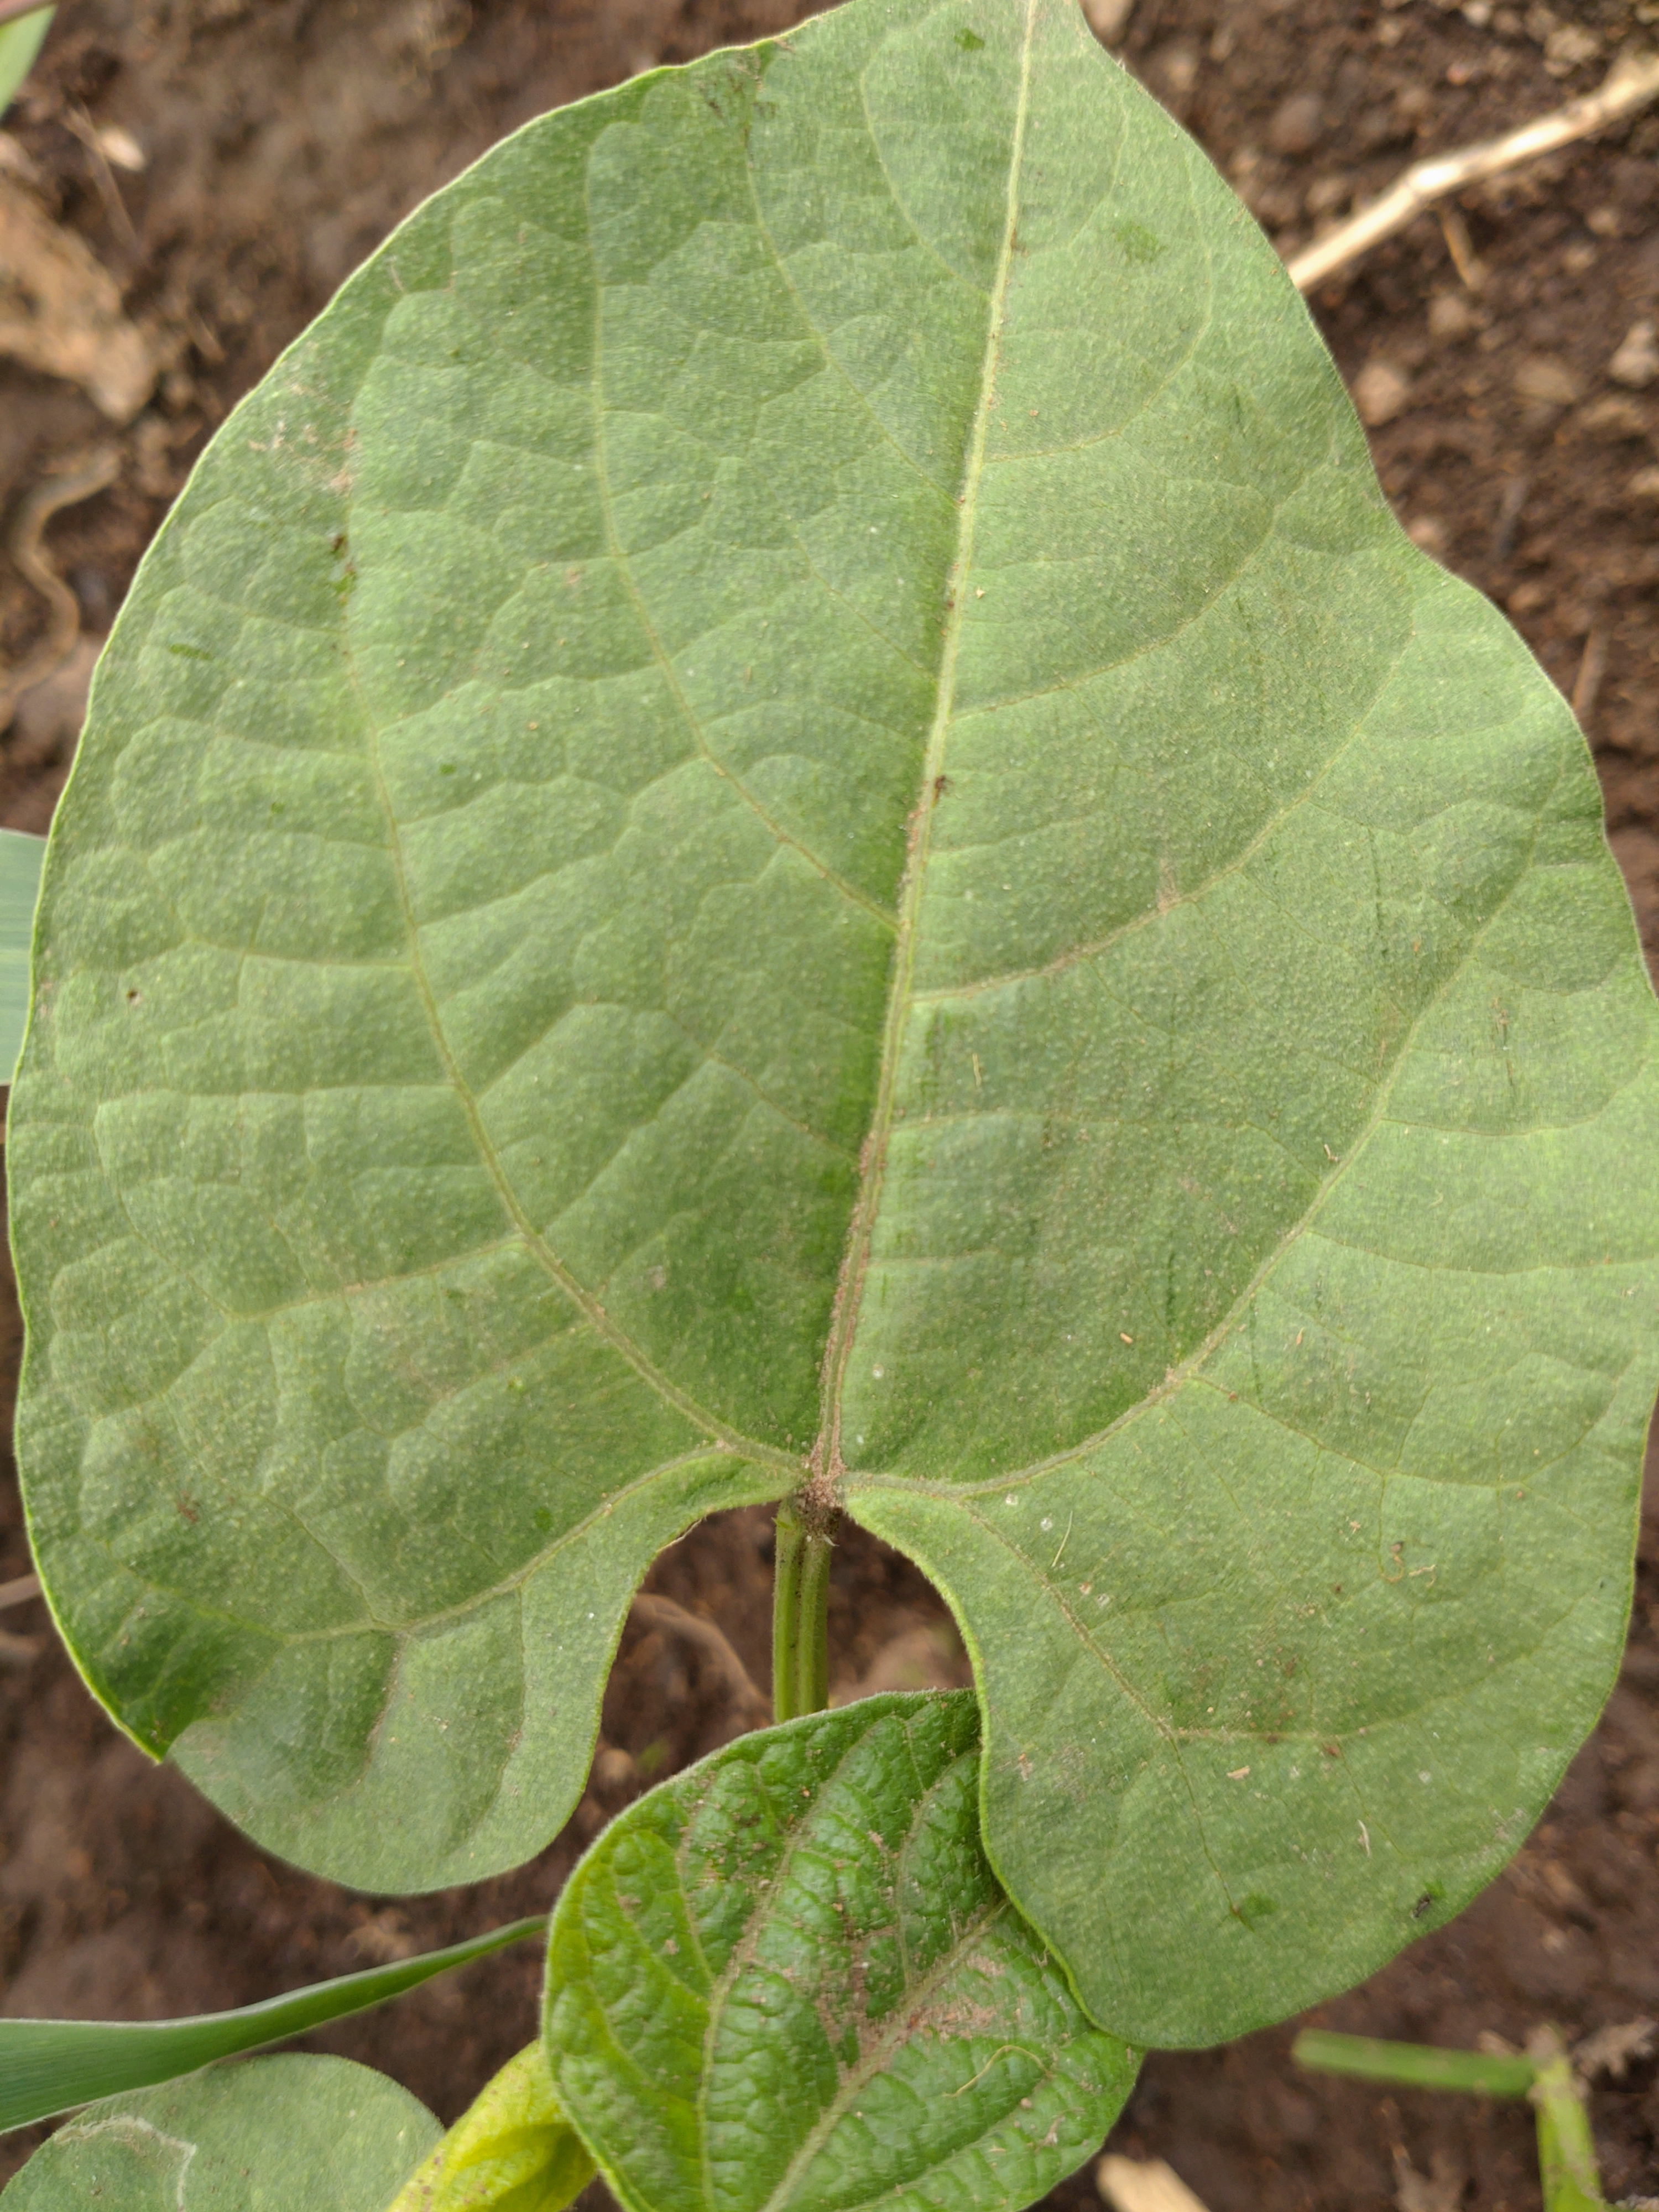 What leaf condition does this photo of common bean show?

healthy
